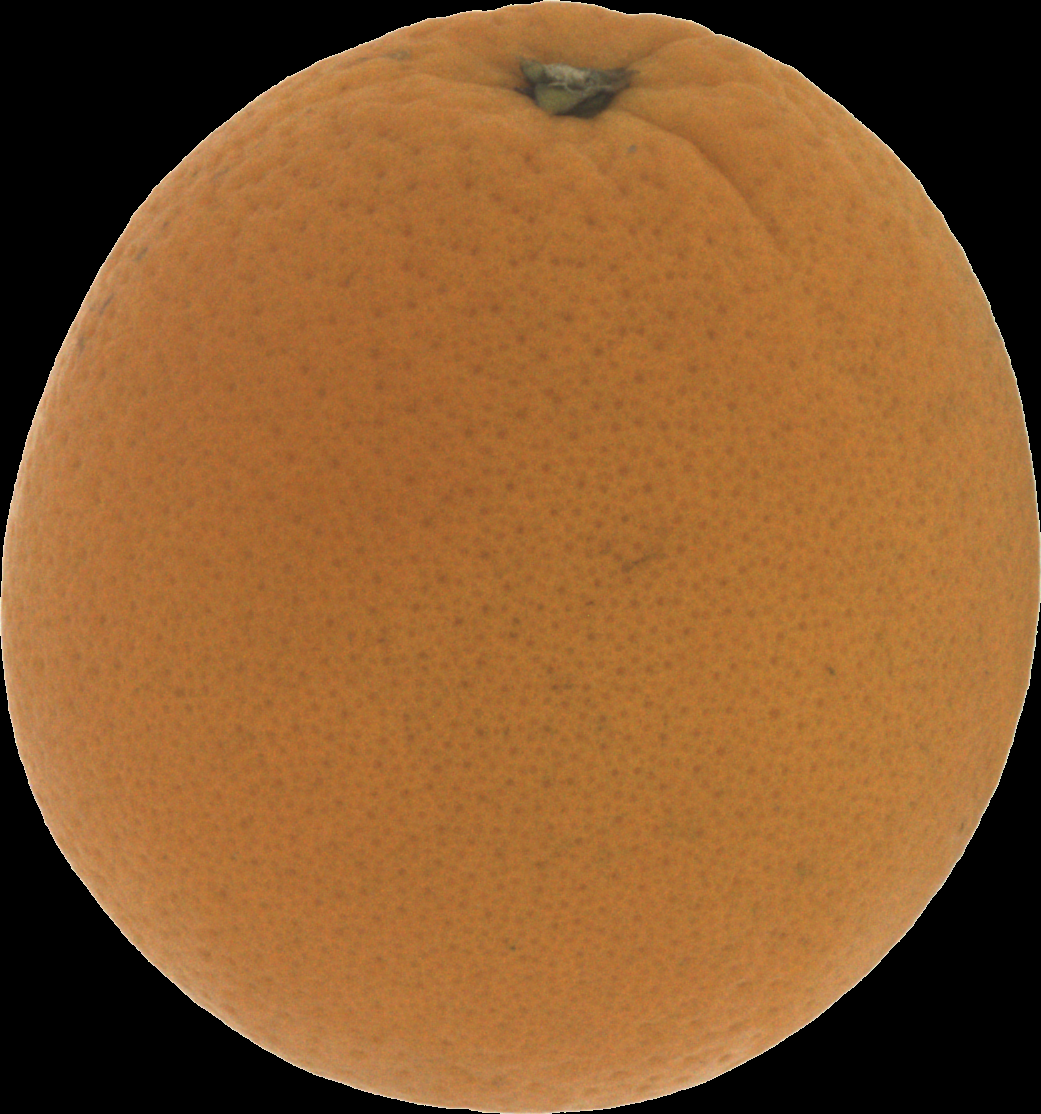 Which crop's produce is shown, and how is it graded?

orange, good
